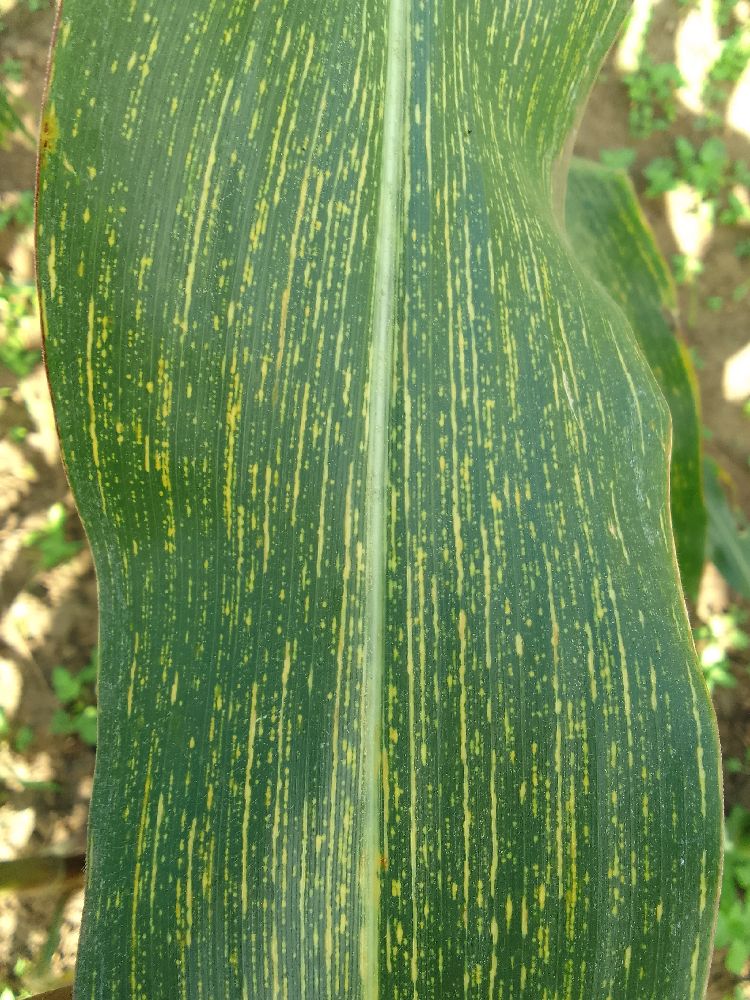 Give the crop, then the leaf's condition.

maize, maize streak virus
